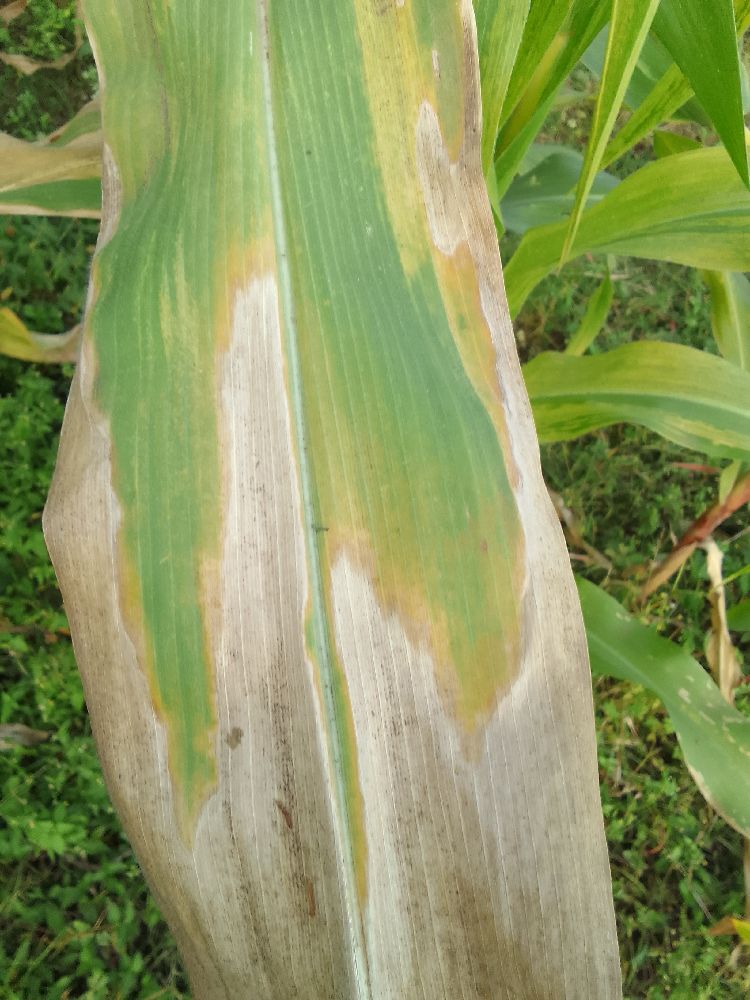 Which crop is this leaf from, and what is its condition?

maize, maize lethal necrosis
